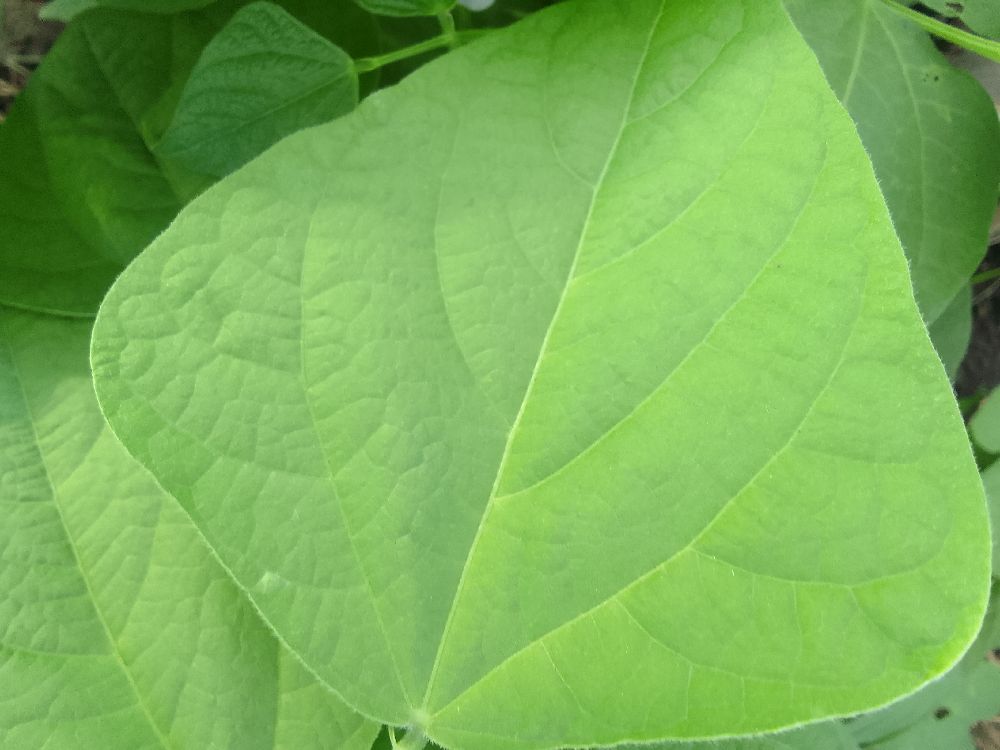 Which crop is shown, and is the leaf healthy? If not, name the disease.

common bean, healthy
